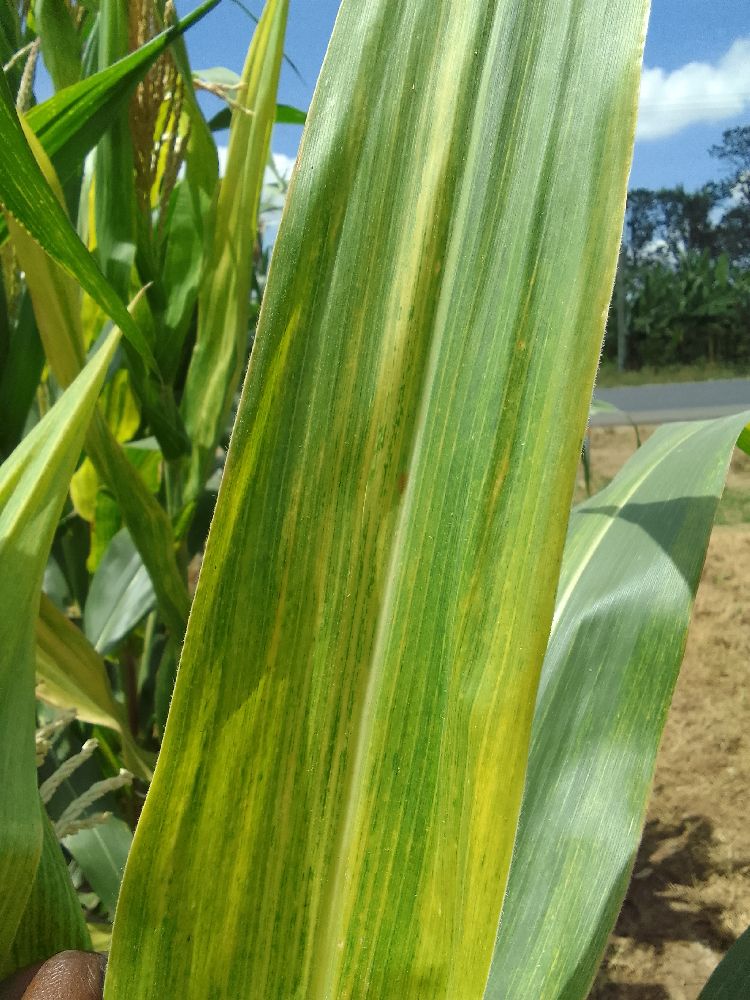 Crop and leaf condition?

maize, maize lethal necrosis
